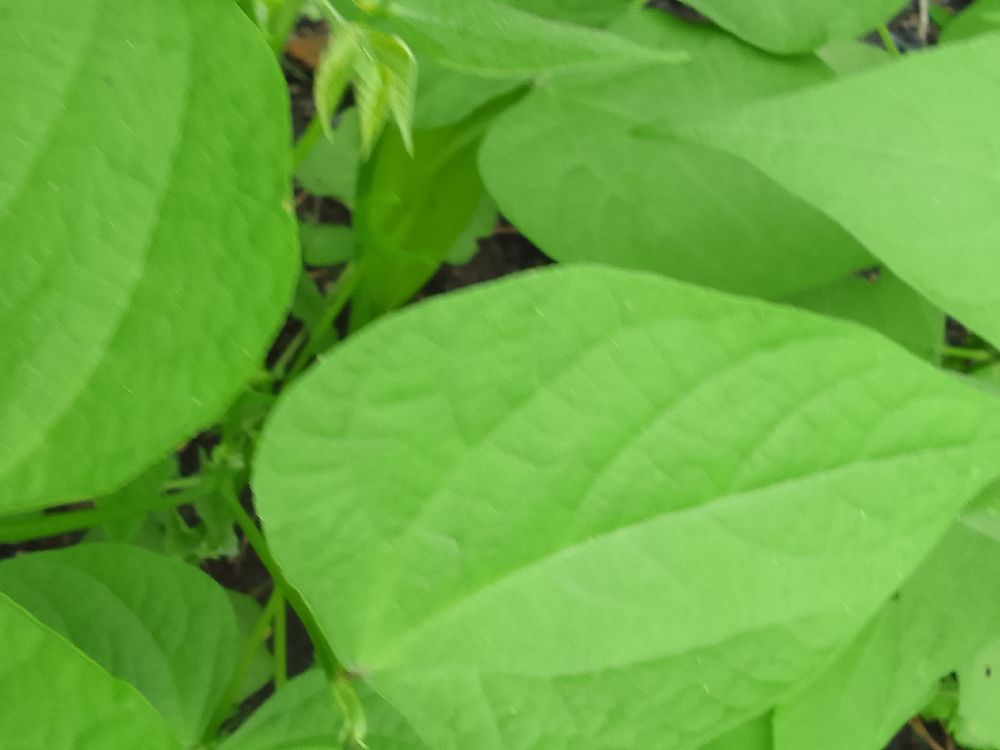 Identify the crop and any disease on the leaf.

common bean, healthy
